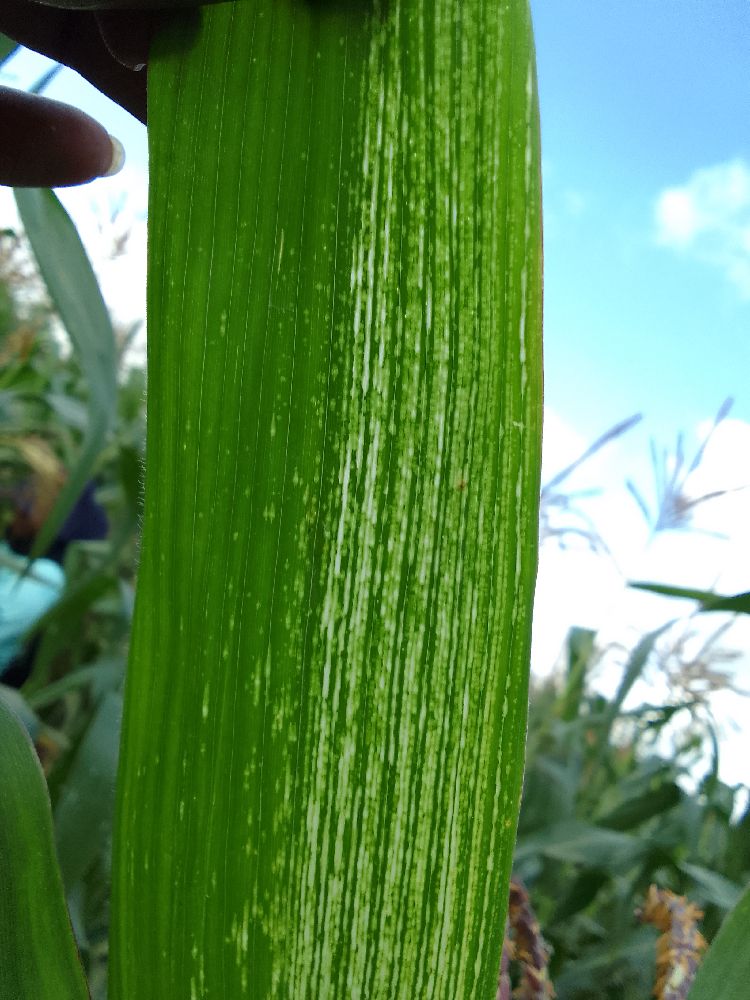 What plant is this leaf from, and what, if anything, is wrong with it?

maize, maize streak virus
